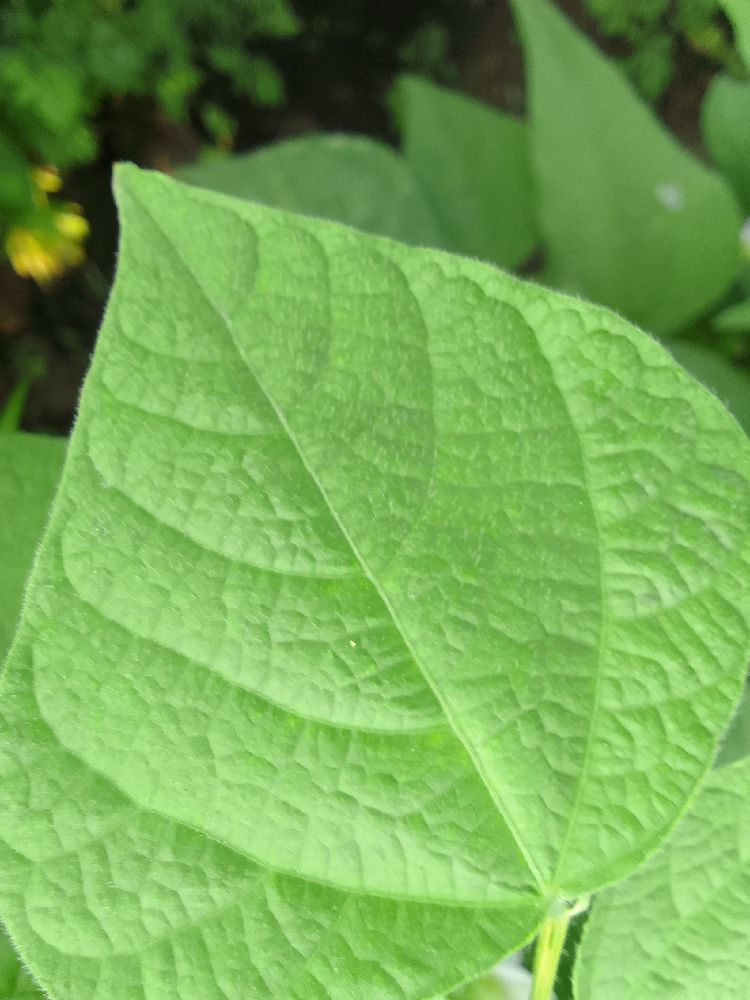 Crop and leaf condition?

common bean, healthy
